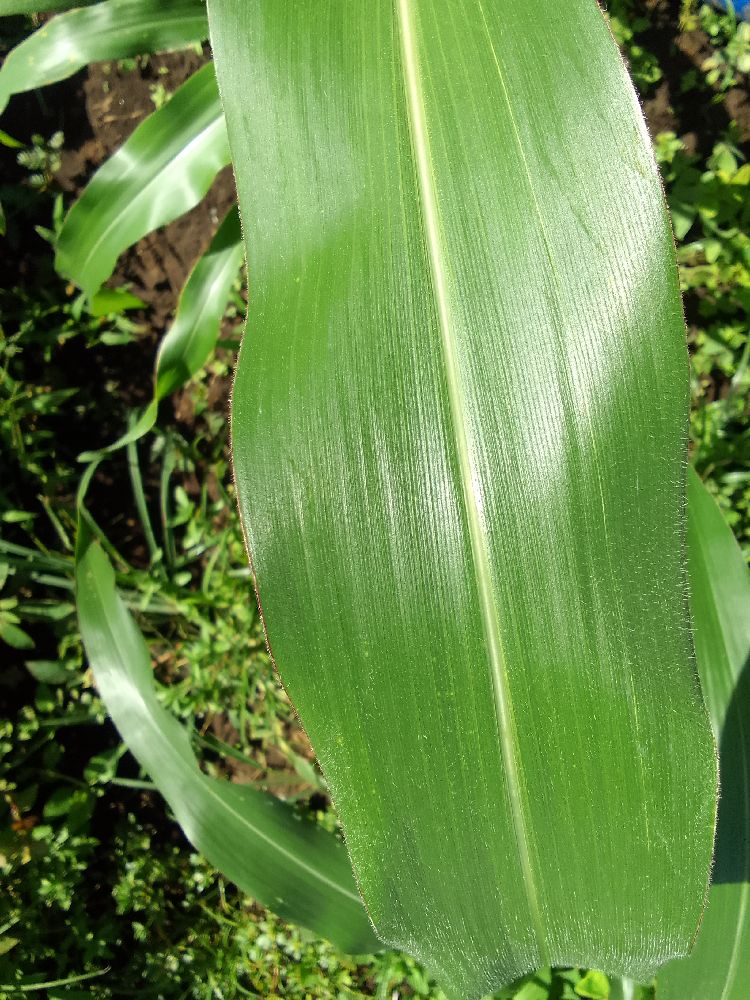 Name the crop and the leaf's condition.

maize, healthy
